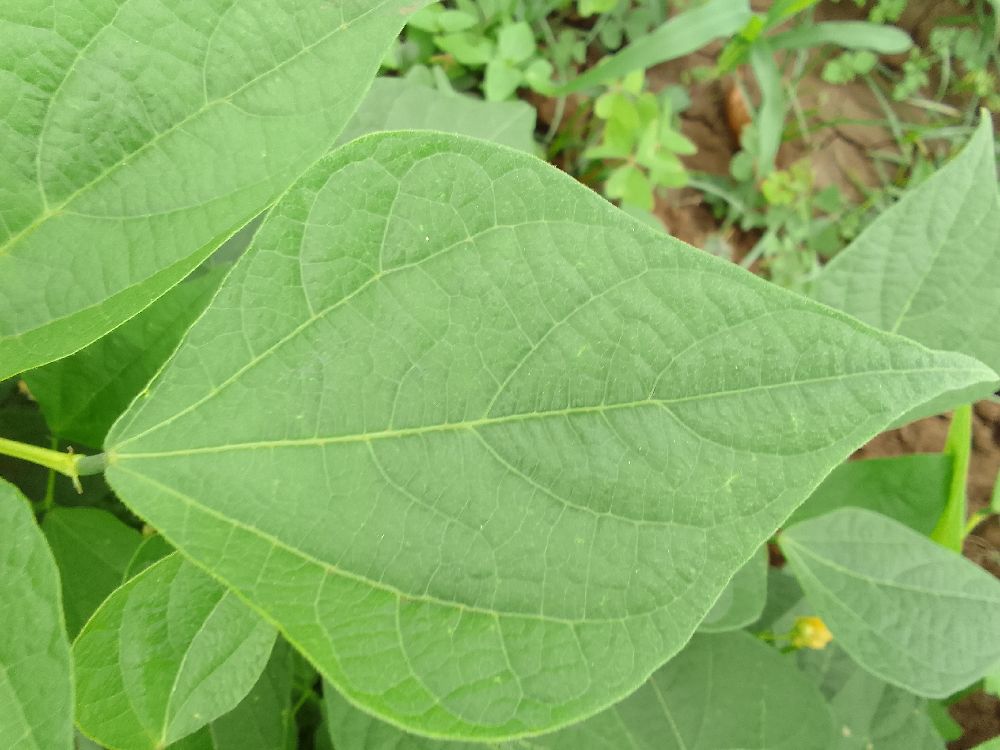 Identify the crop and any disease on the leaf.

common bean, healthy
